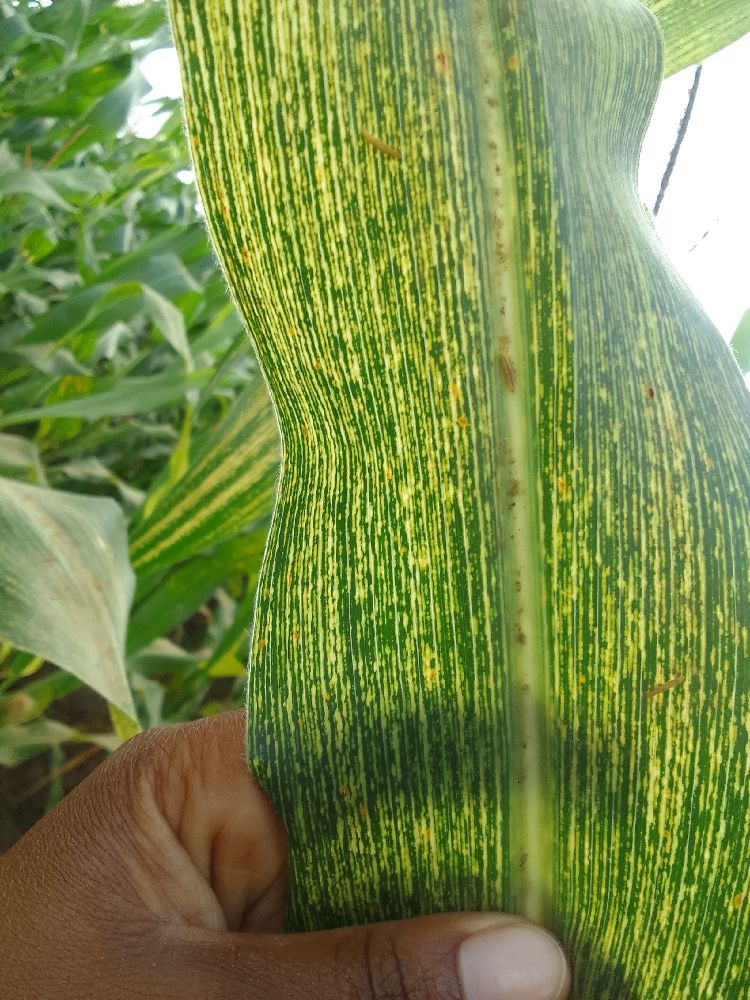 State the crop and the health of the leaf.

maize, maize streak virus
